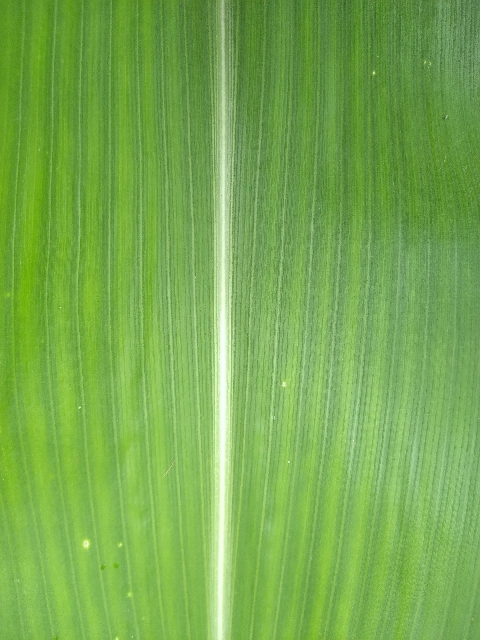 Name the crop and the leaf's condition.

maize, healthy
